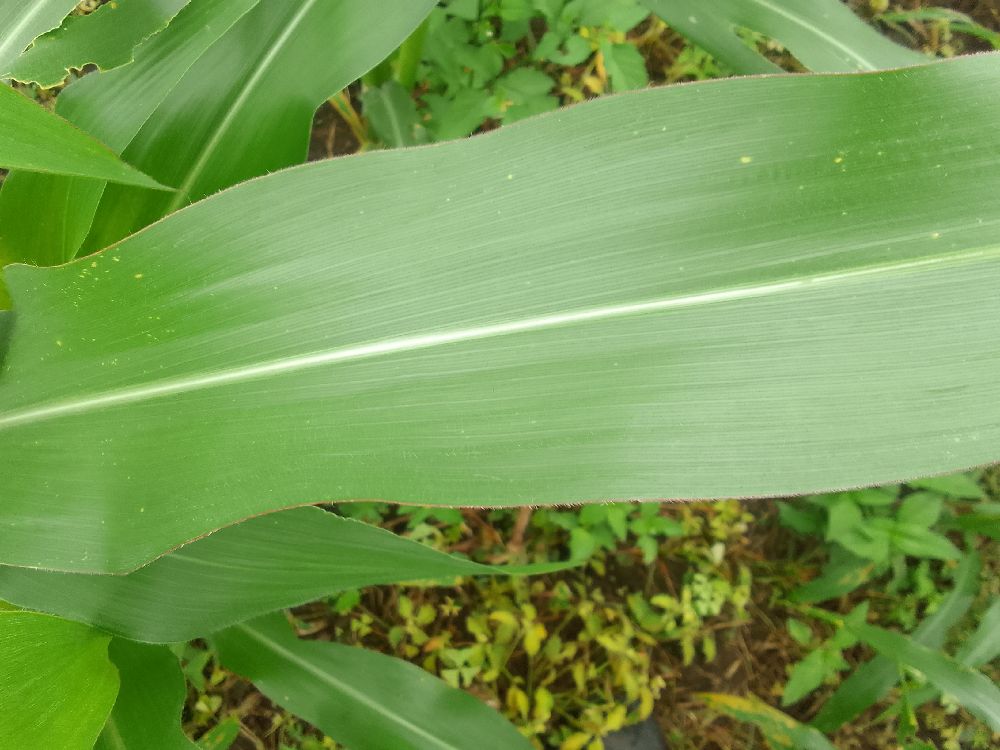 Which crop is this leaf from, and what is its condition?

maize, healthy
